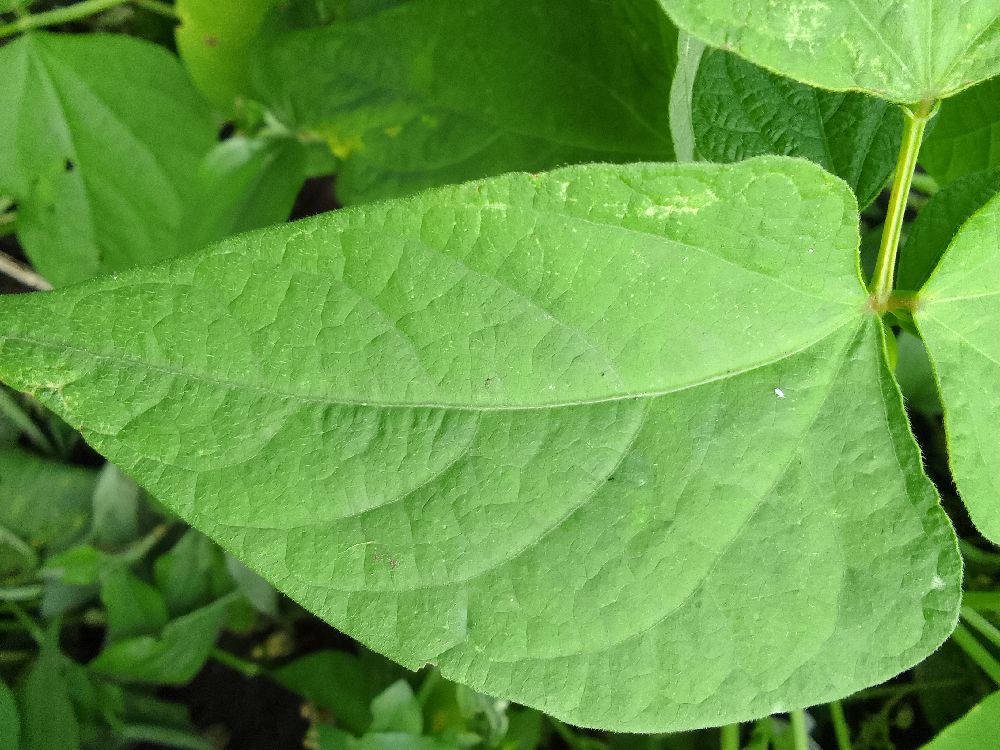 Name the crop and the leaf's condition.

common bean, healthy
